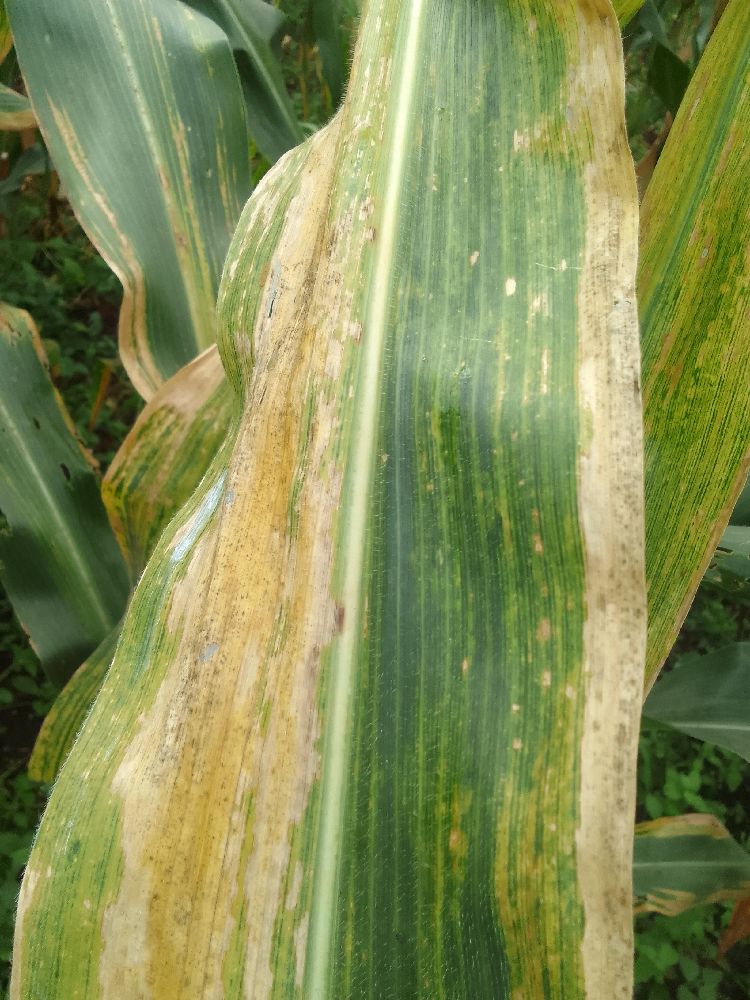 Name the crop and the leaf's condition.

maize, maize lethal necrosis
